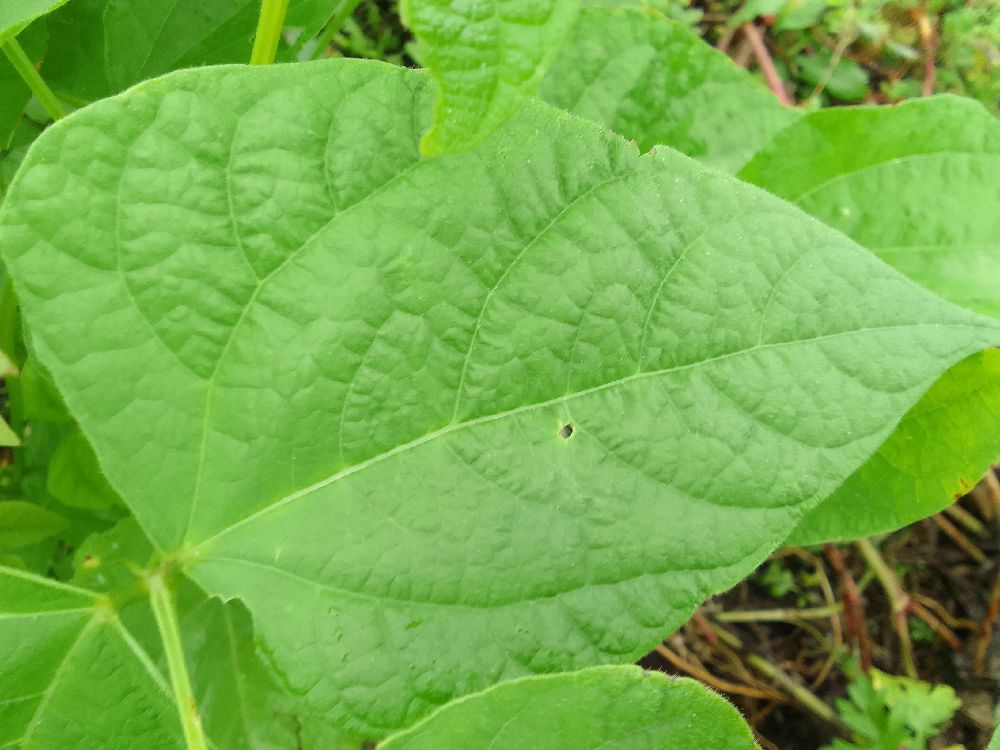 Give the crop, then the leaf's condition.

common bean, healthy
